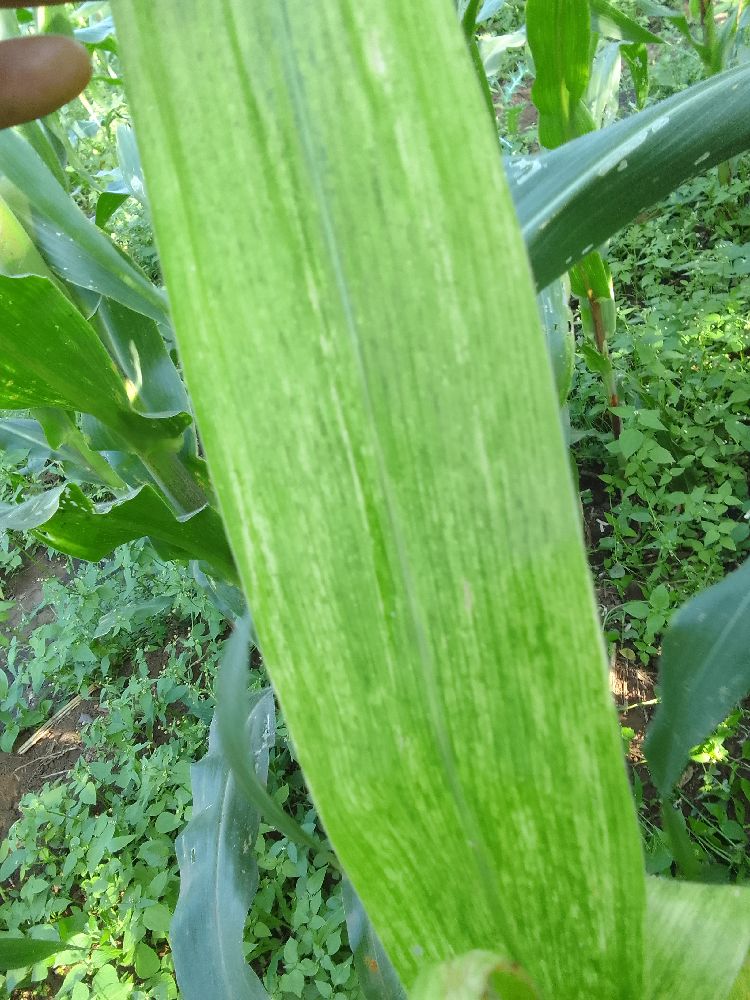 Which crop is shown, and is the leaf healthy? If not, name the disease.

maize, maize lethal necrosis
